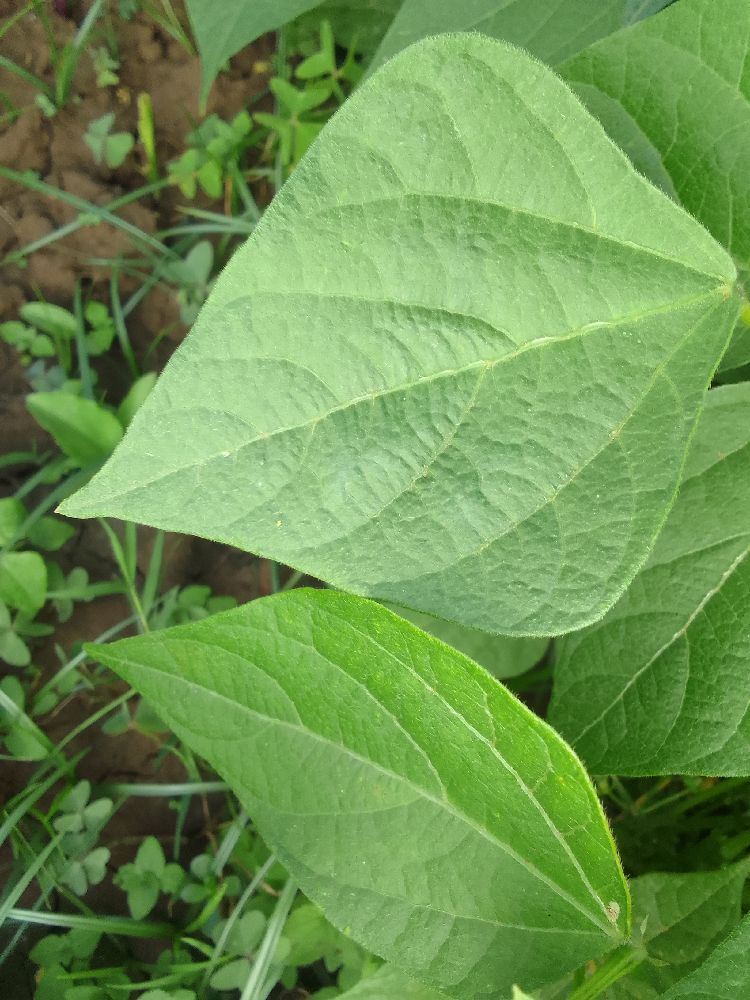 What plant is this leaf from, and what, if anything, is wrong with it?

common bean, healthy
